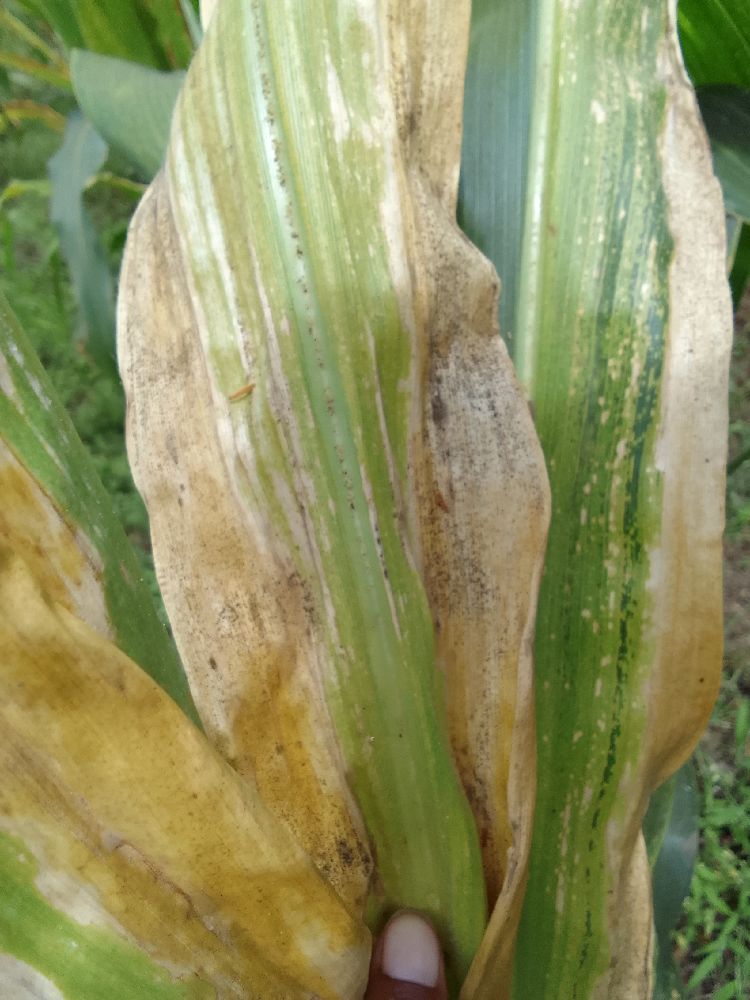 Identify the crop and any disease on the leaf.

maize, maize lethal necrosis
